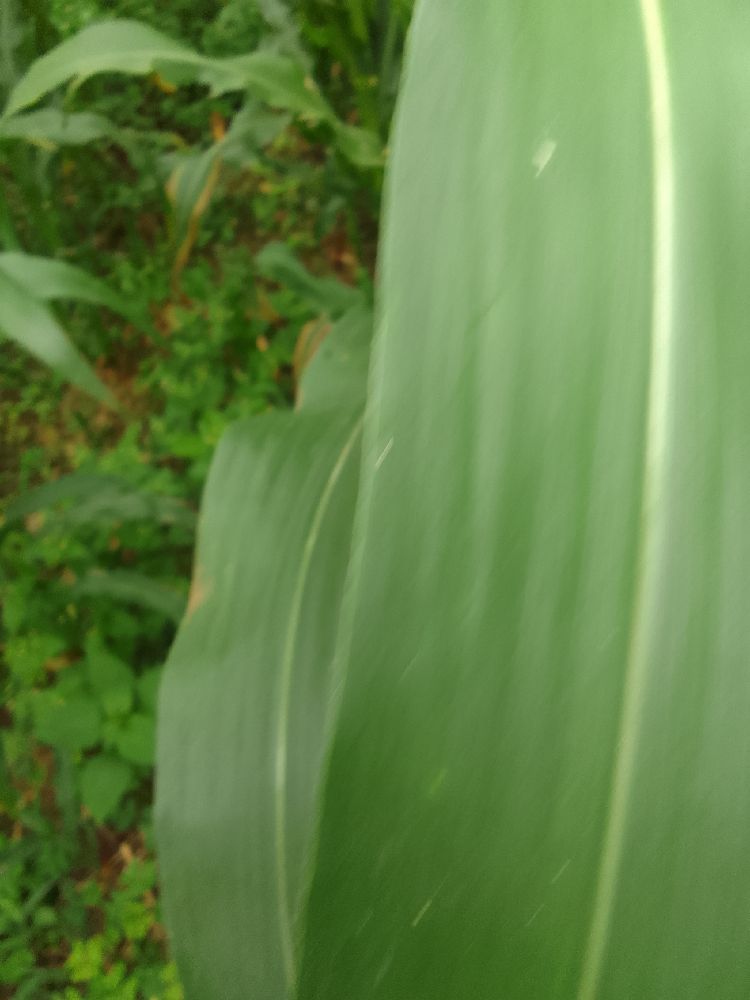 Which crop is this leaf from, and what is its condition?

maize, healthy
